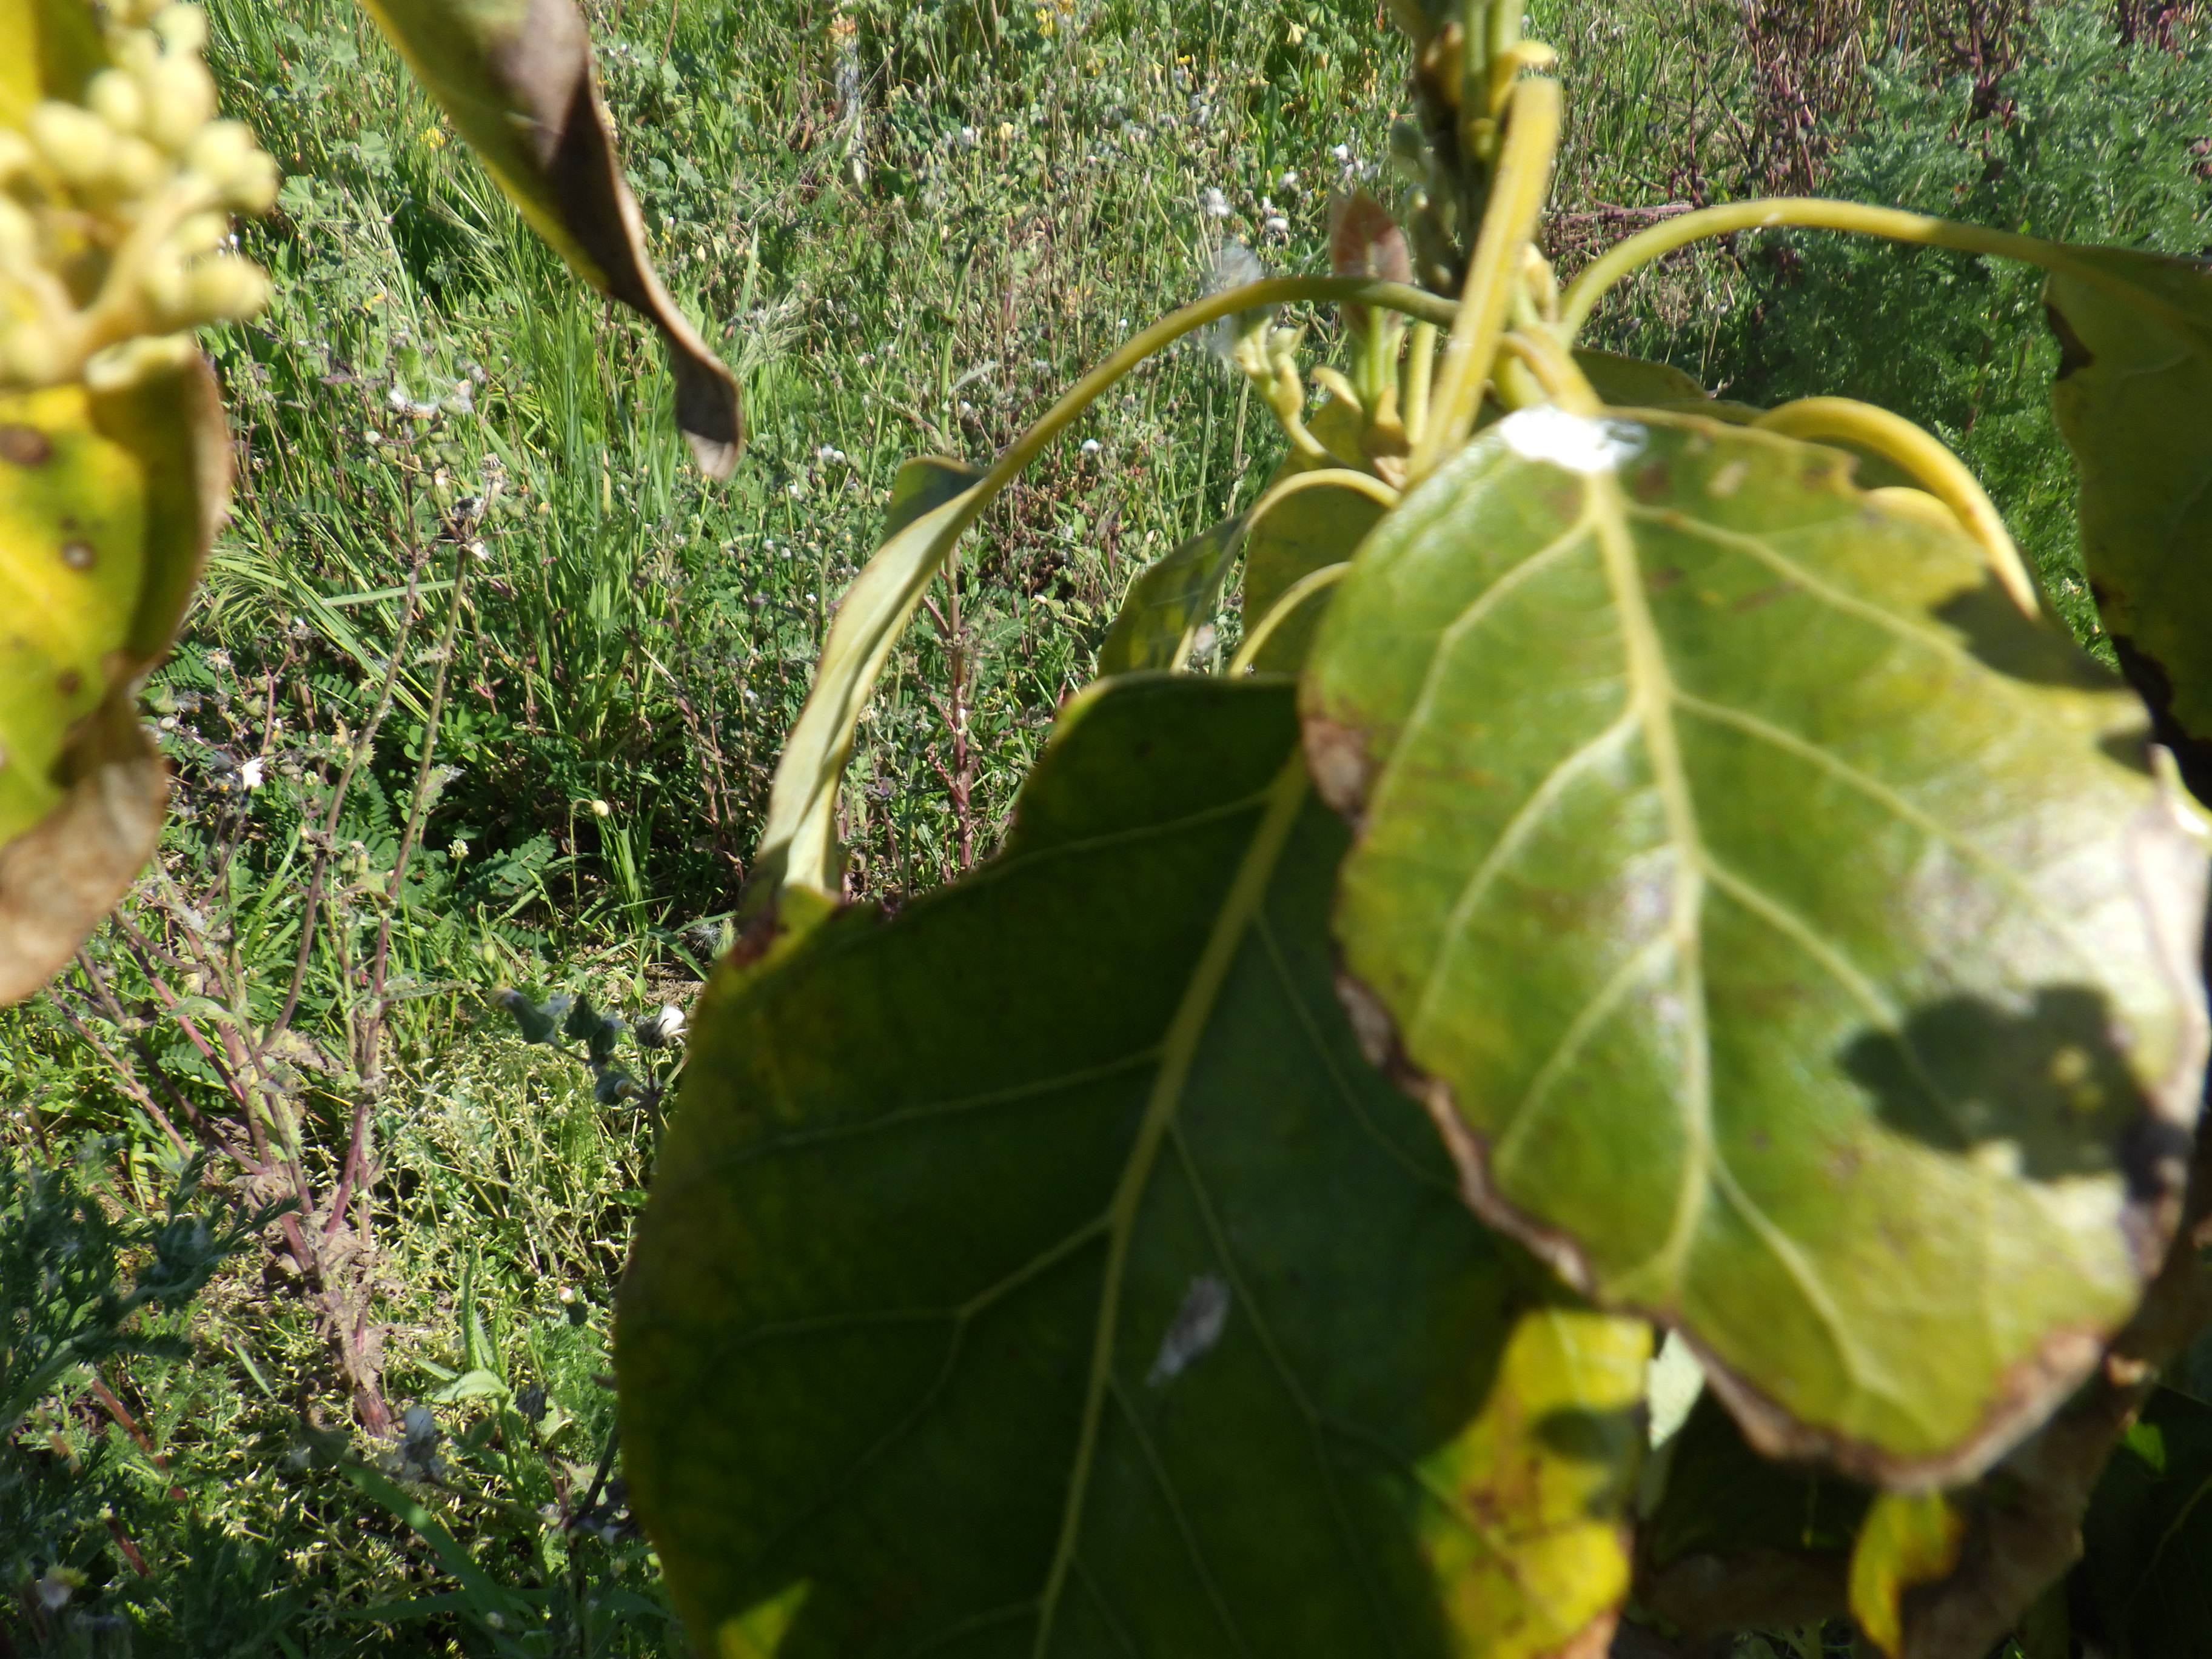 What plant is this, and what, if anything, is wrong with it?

avocado, frost damage
